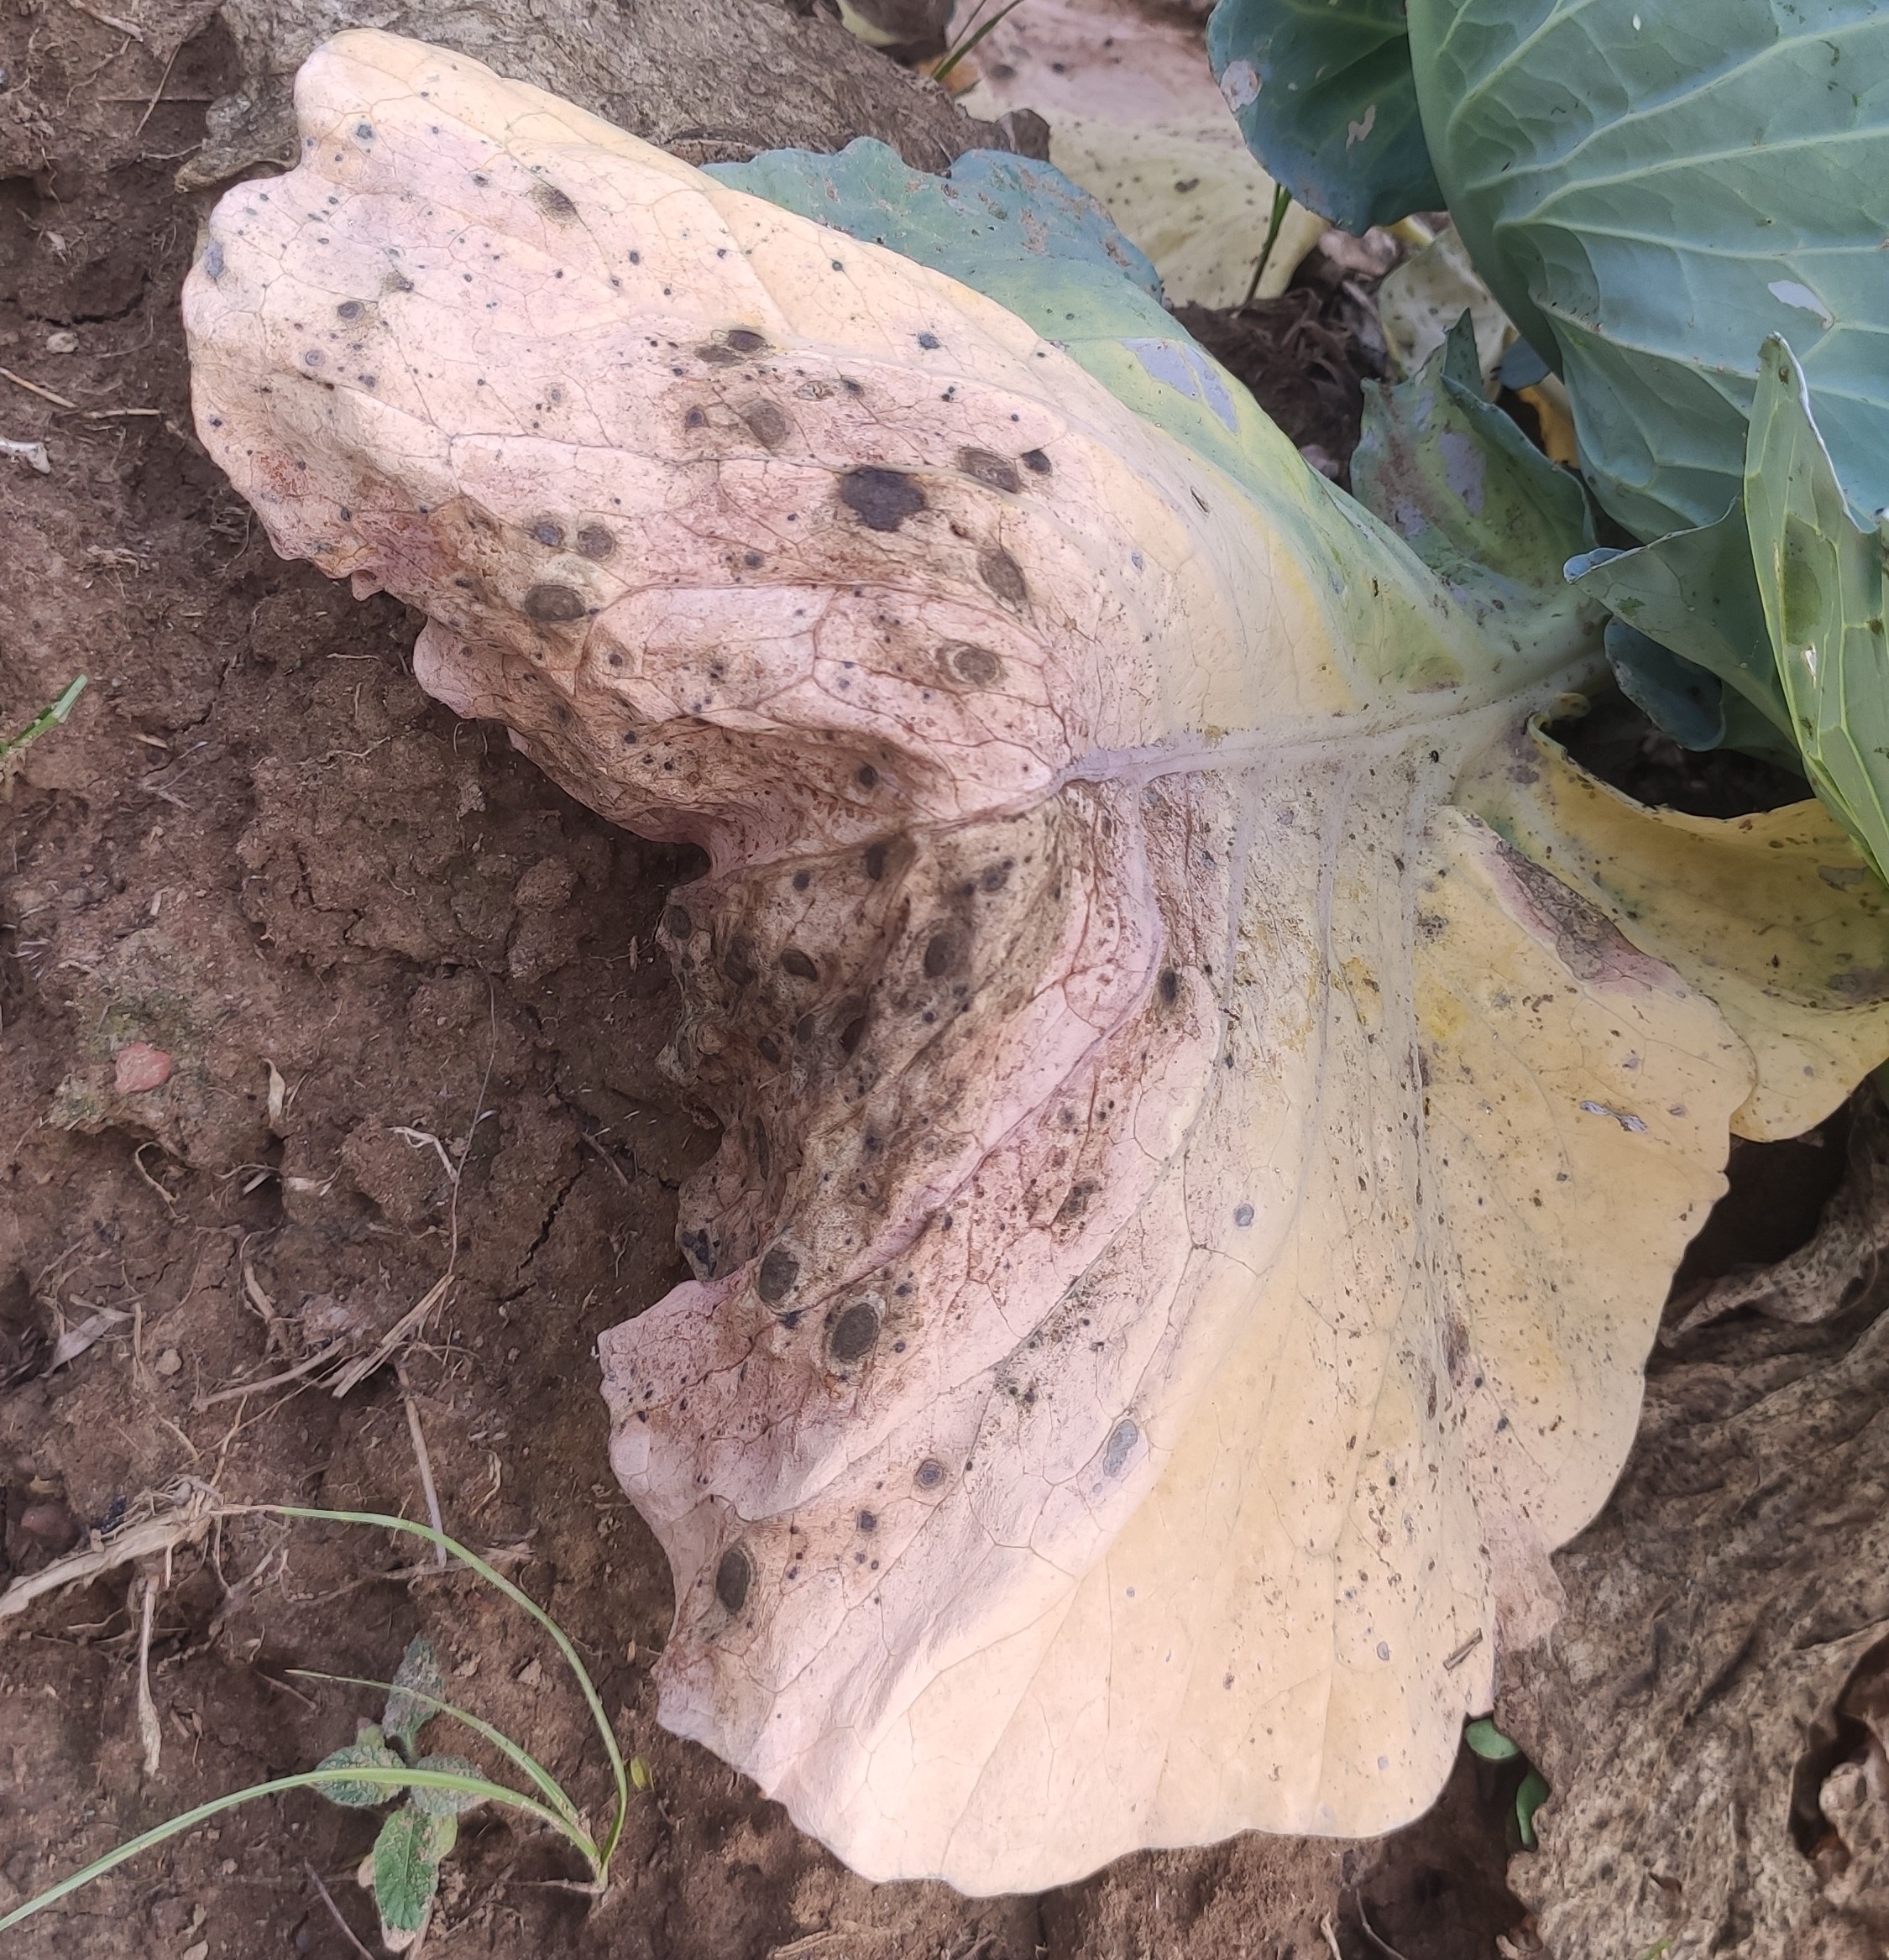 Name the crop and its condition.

cabbage, alternaria
